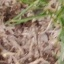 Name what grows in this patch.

grass
